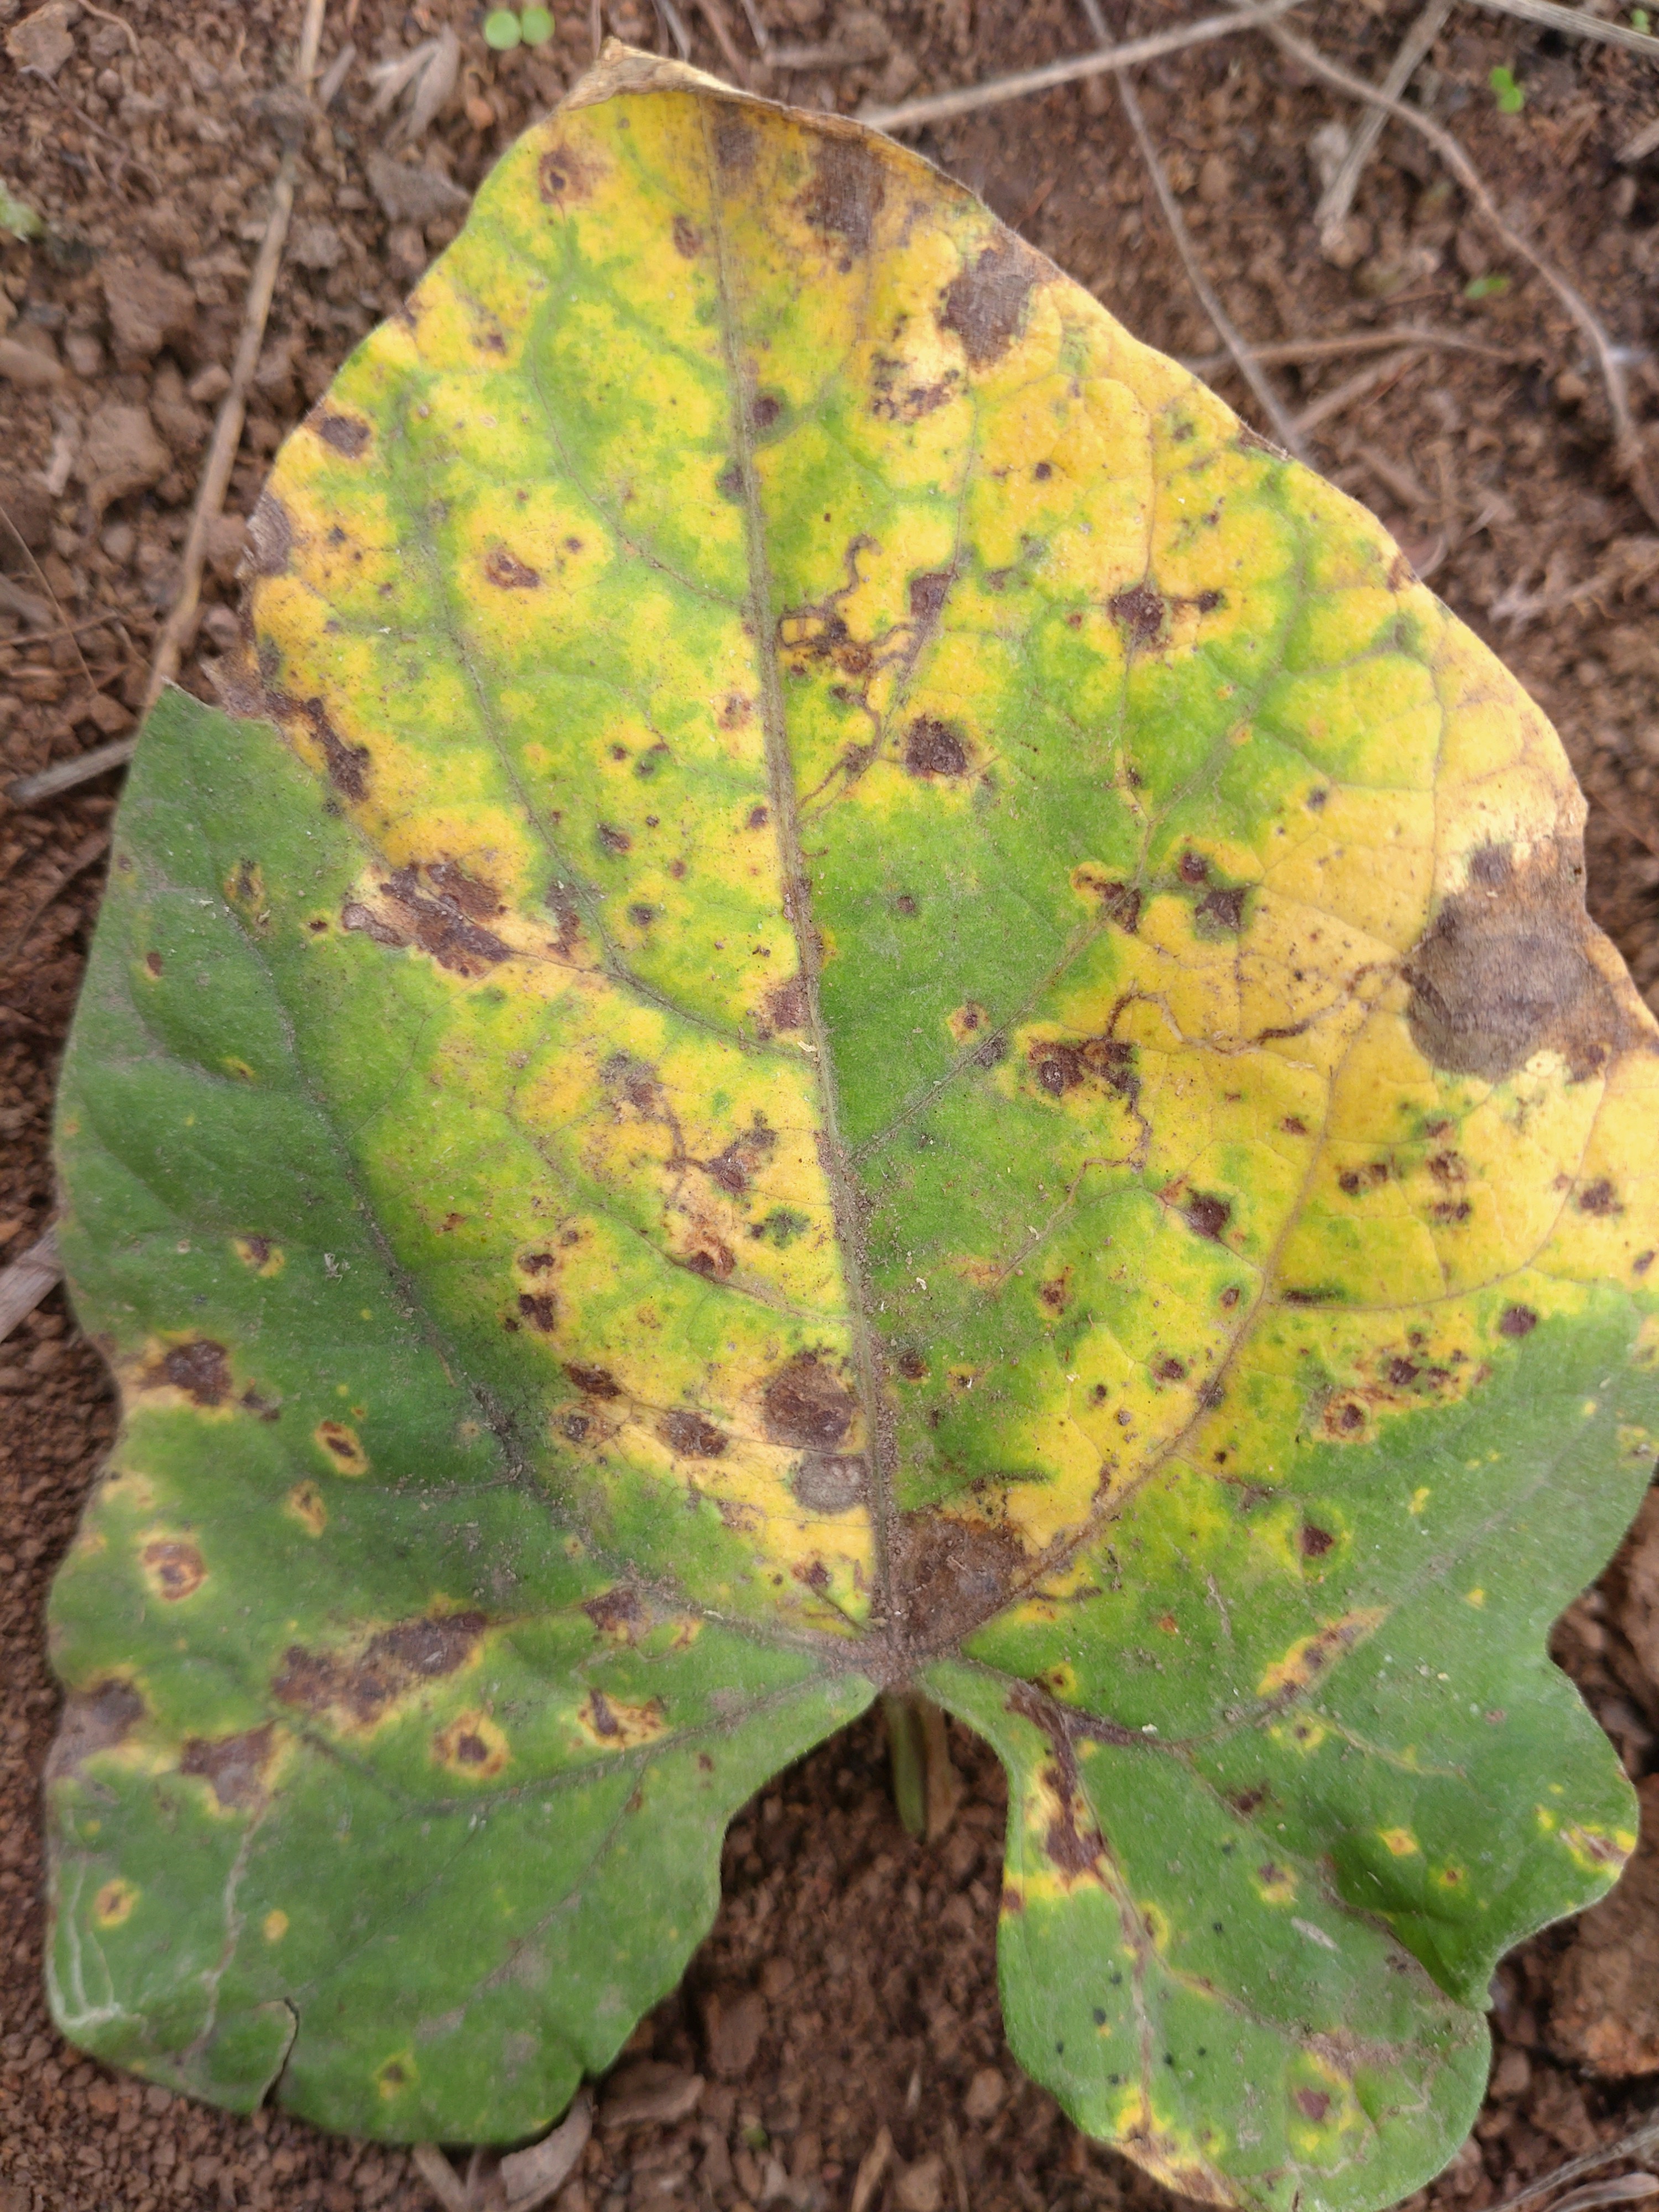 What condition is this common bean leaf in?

rust
